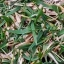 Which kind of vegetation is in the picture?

grass
